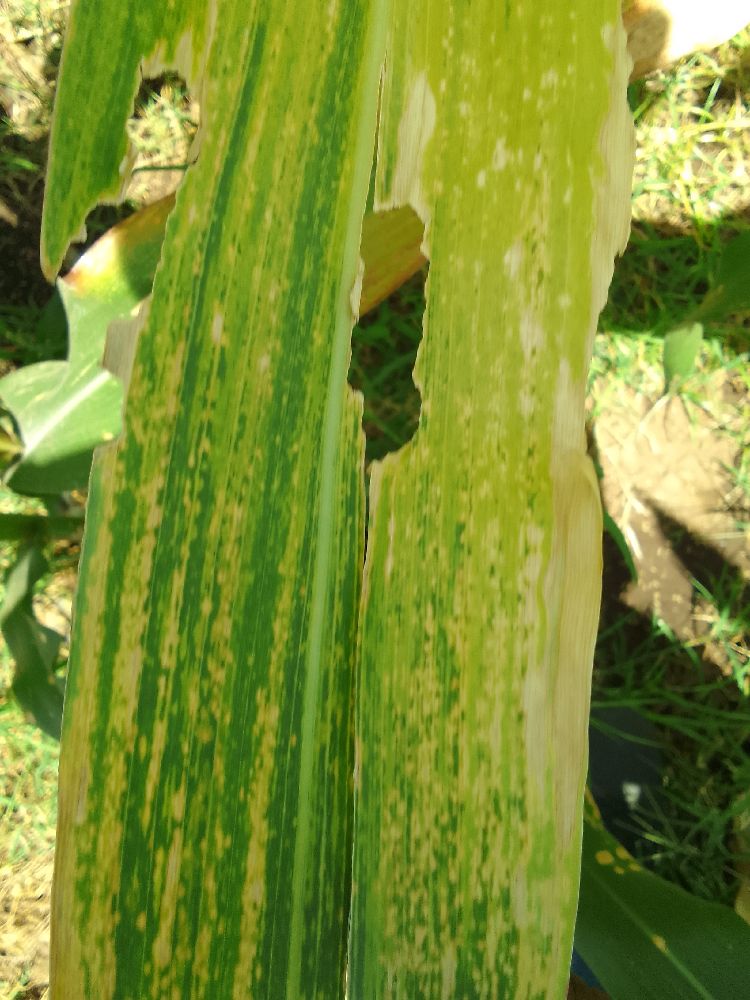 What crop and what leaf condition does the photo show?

maize, maize lethal necrosis
